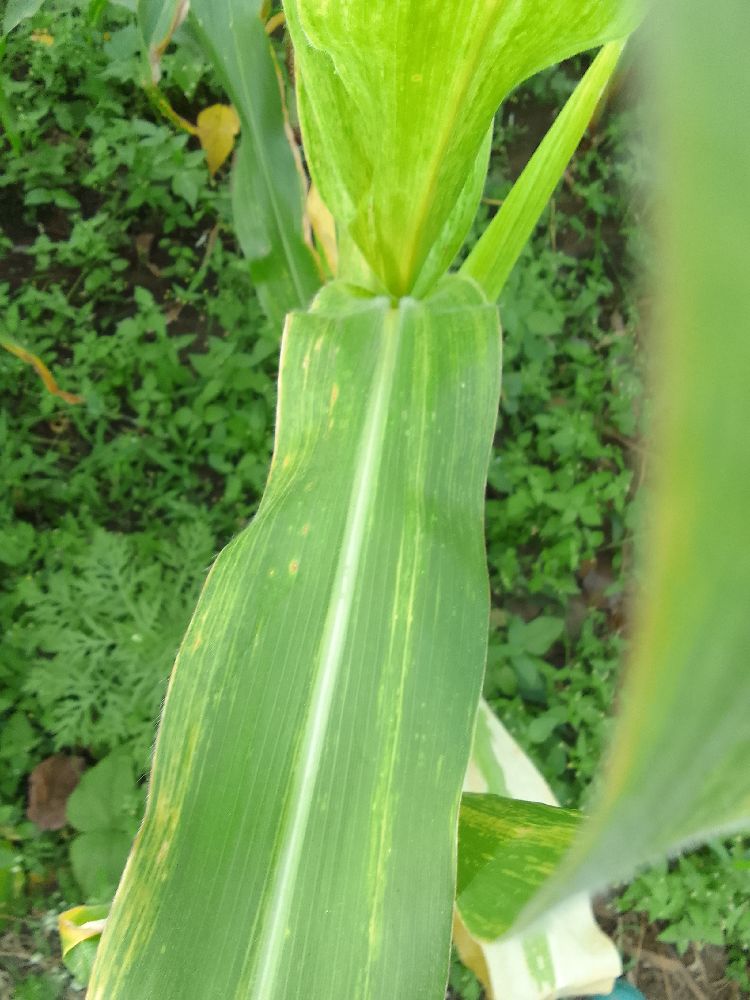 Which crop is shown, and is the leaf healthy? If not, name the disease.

maize, maize lethal necrosis
